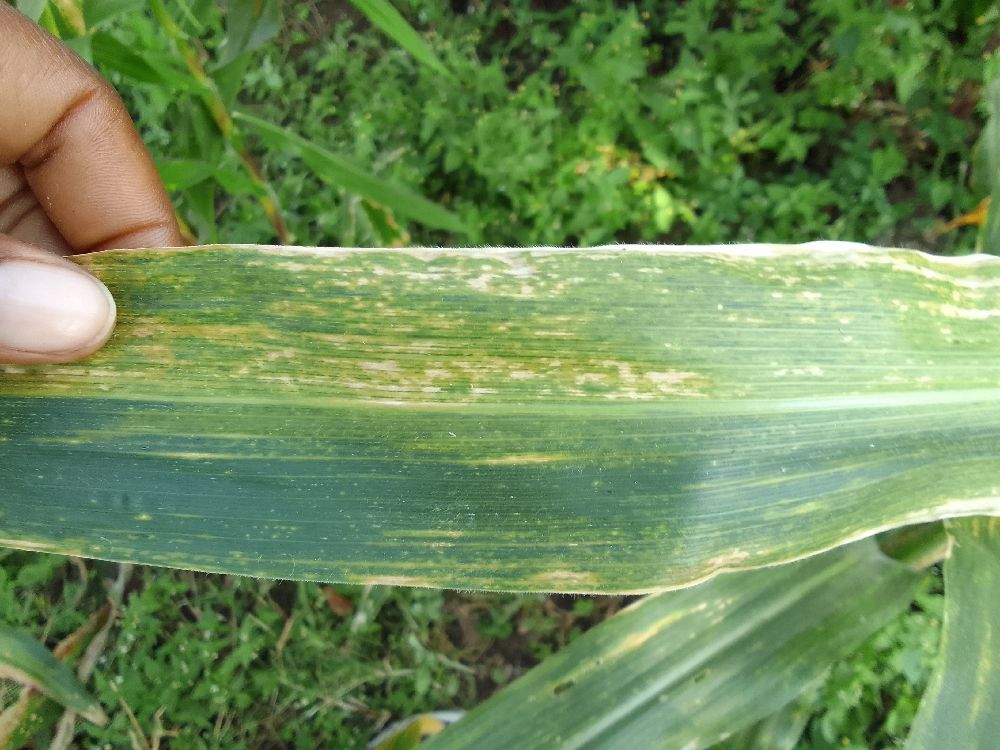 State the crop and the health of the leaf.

maize, maize lethal necrosis
